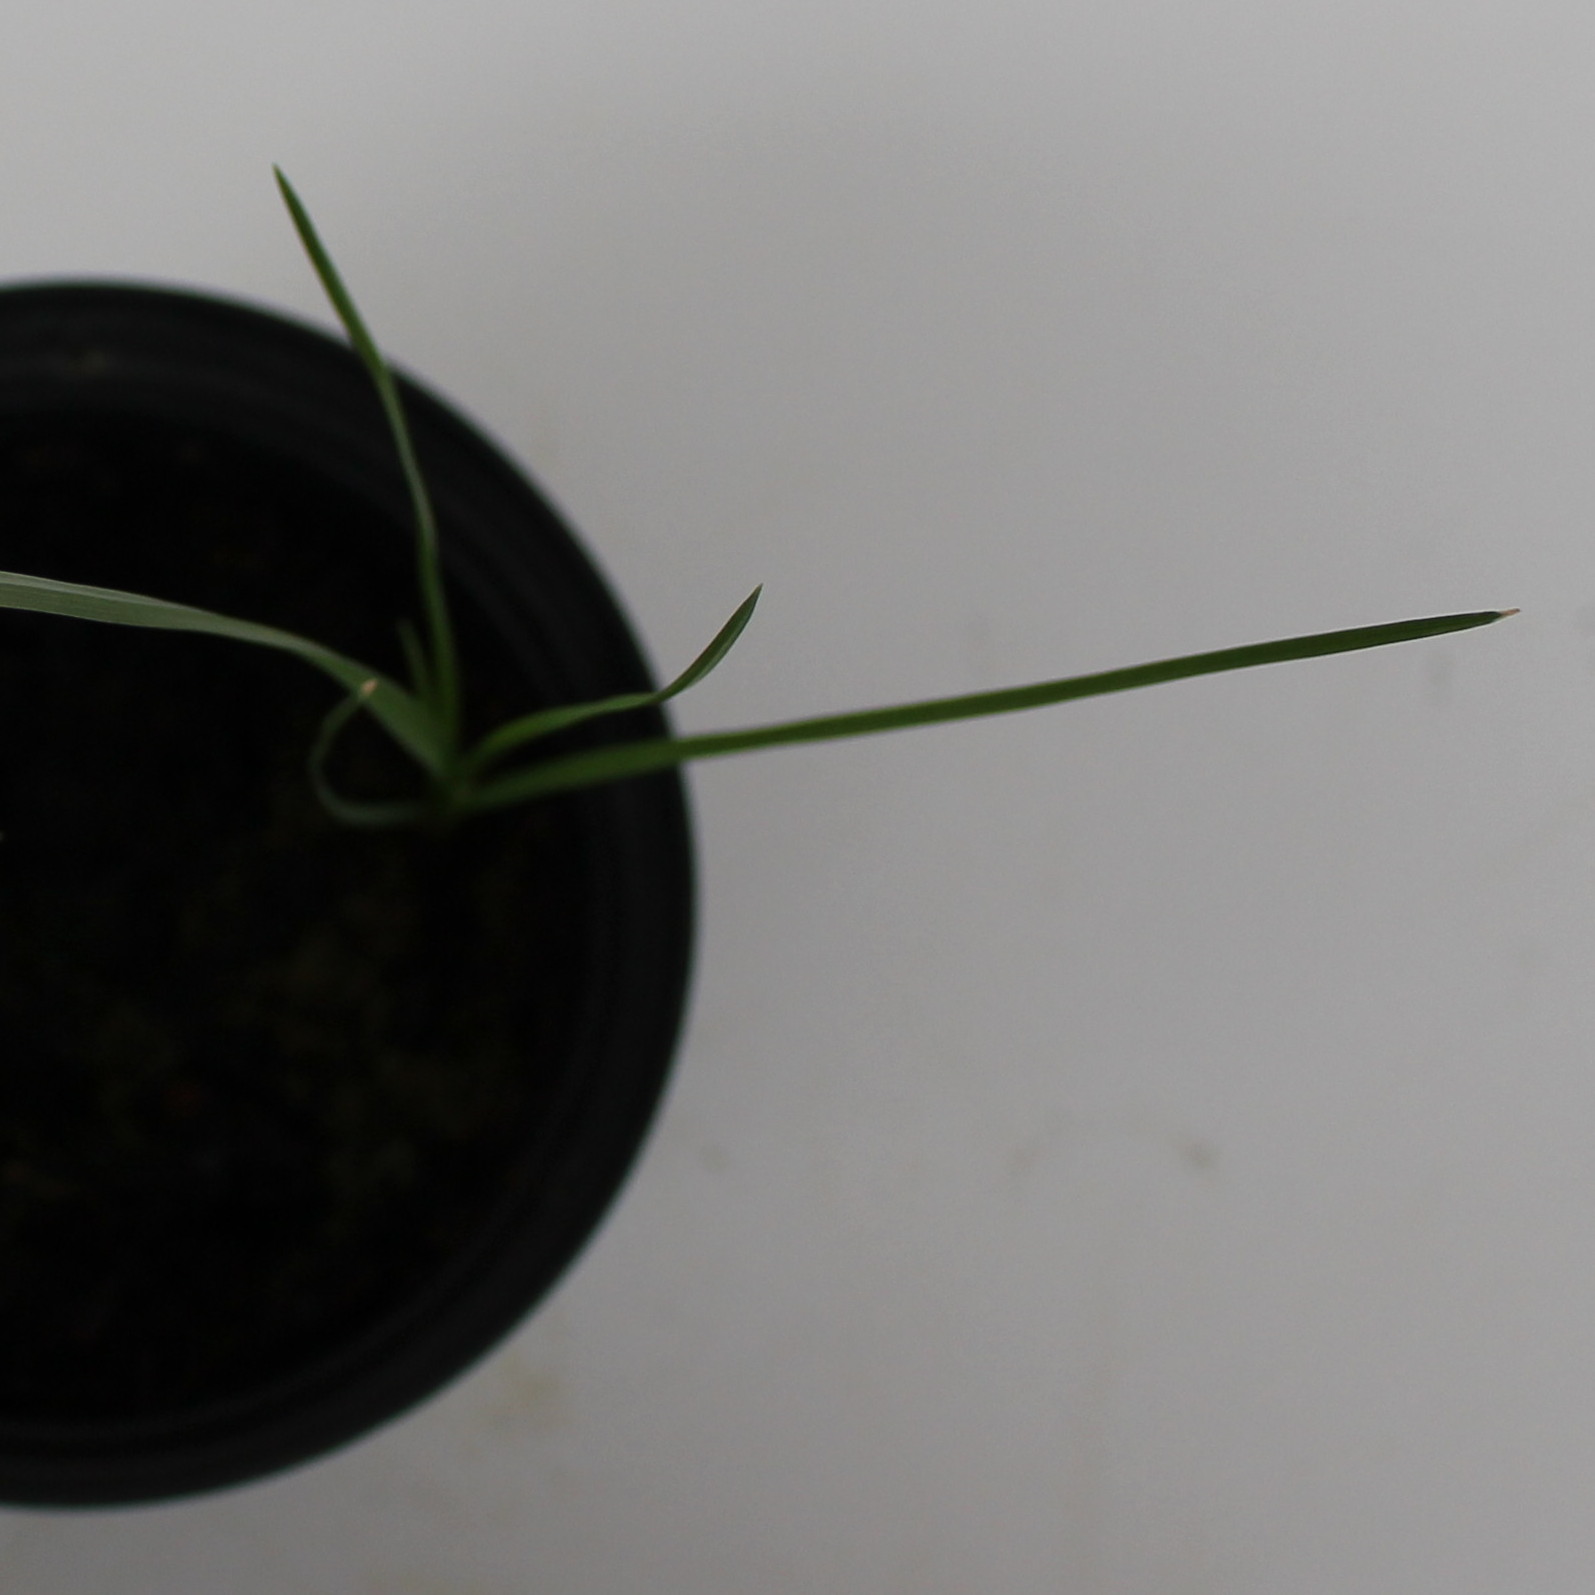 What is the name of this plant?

Lolium multiflorum
